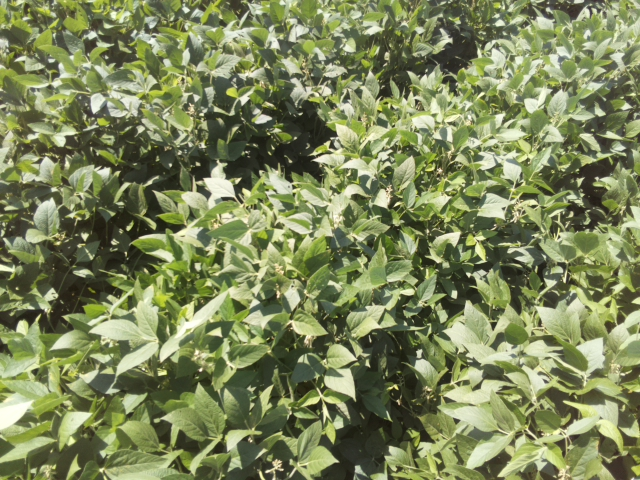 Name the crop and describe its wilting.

soybean, leaves with no wilting
